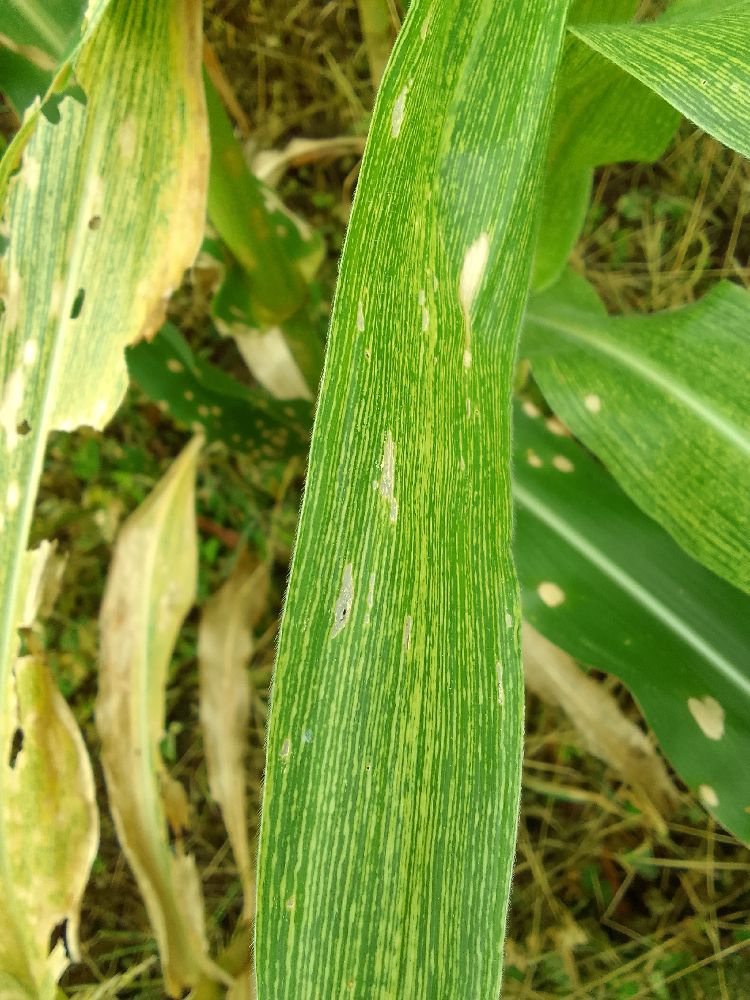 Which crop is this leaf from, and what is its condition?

maize, maize streak virus
